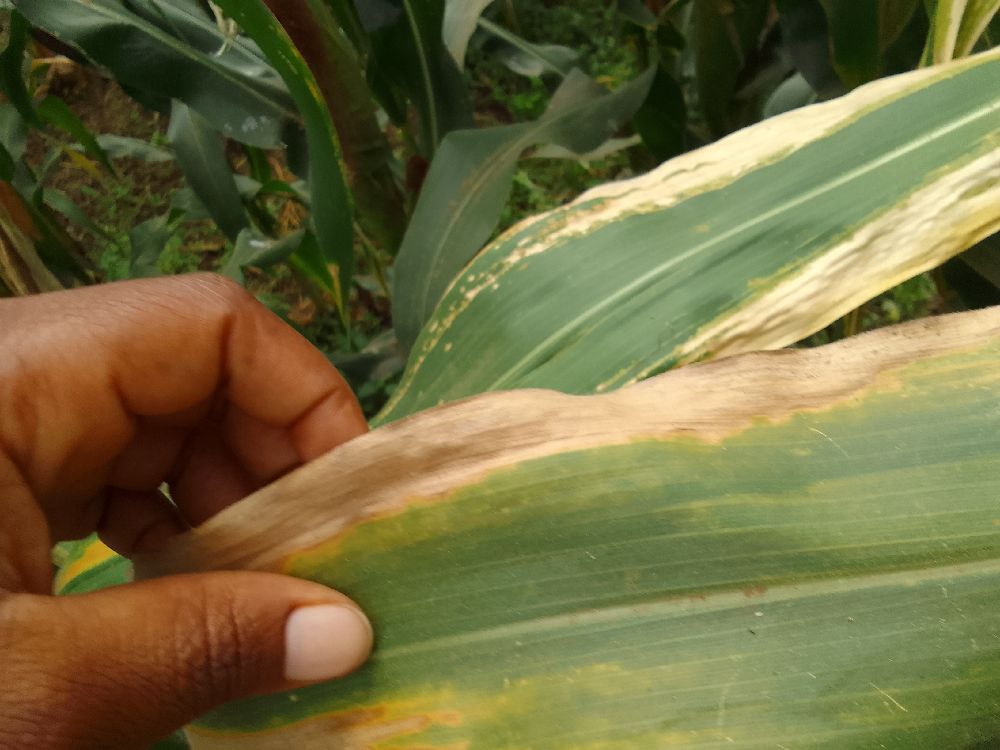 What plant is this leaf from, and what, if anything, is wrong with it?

maize, maize lethal necrosis
